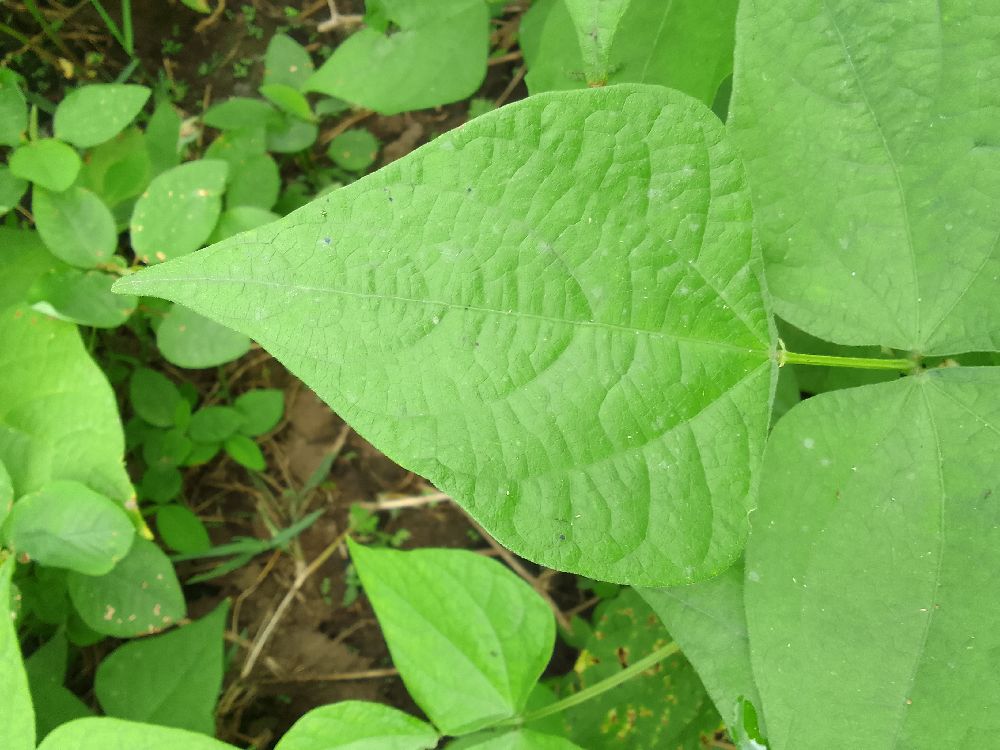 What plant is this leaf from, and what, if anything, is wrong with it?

common bean, healthy
